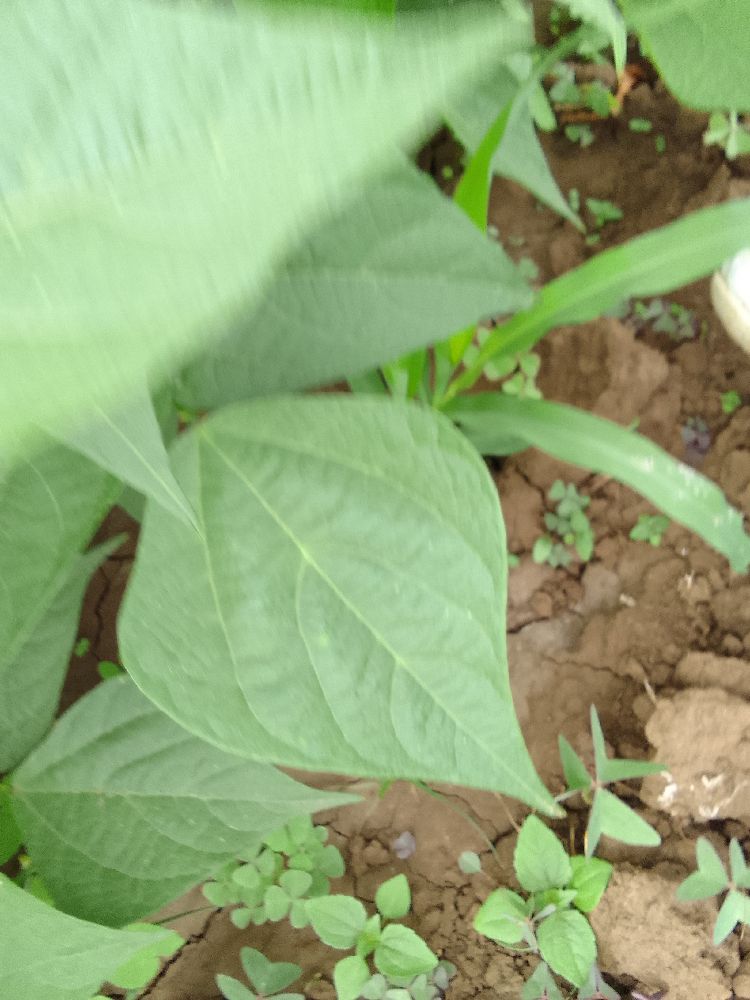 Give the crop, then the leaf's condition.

common bean, healthy
